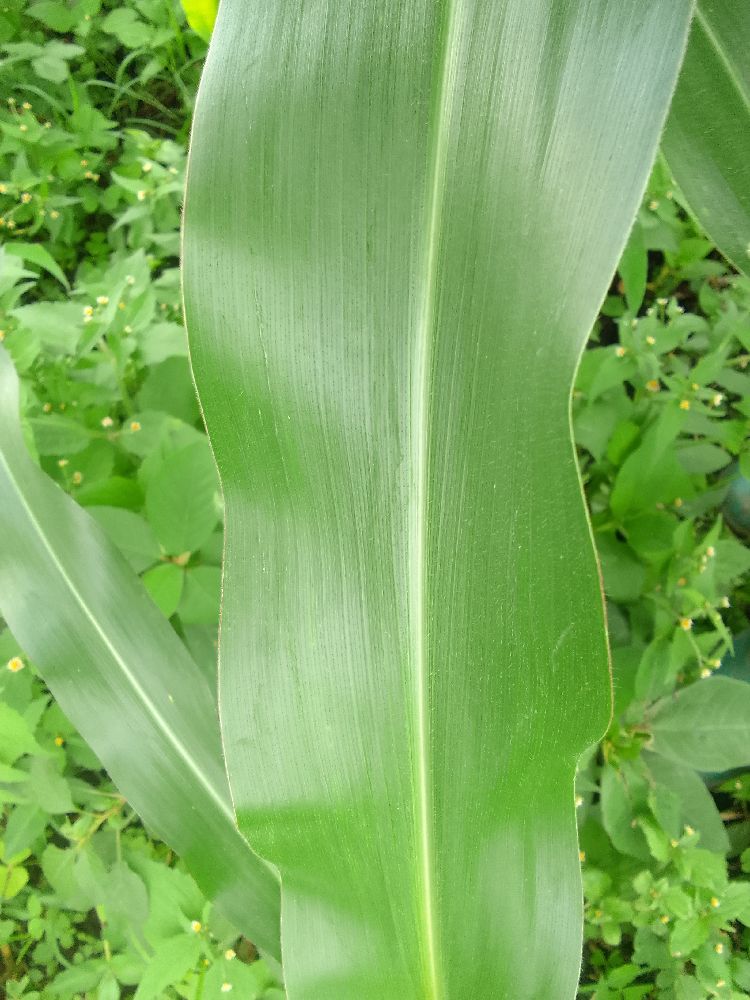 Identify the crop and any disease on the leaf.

maize, healthy
